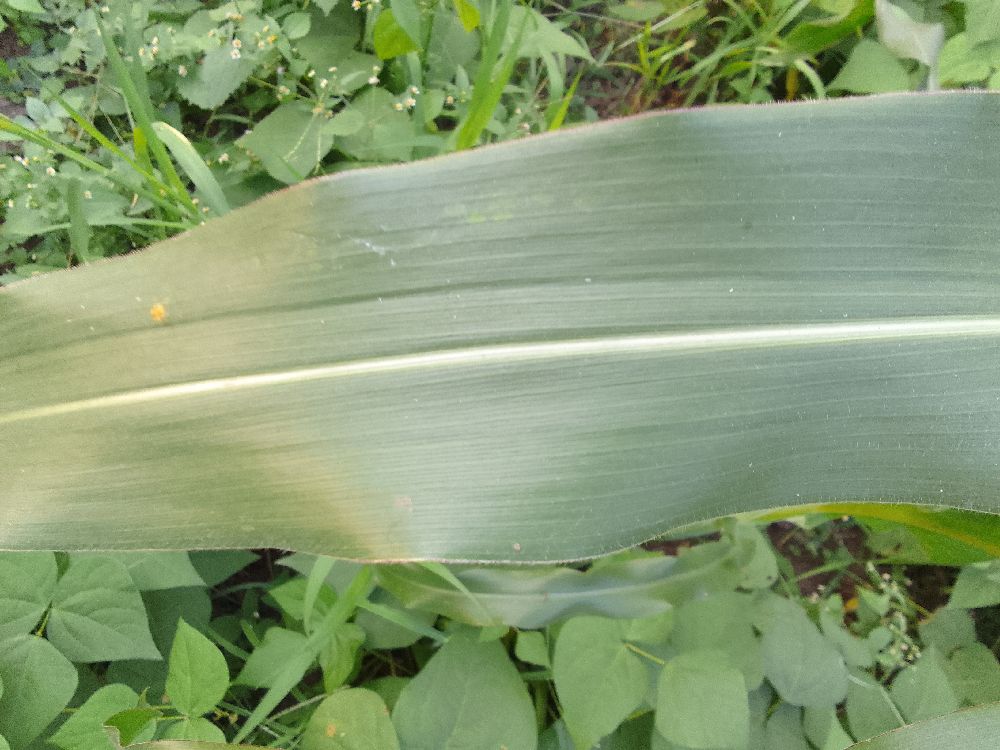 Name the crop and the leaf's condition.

maize, healthy
